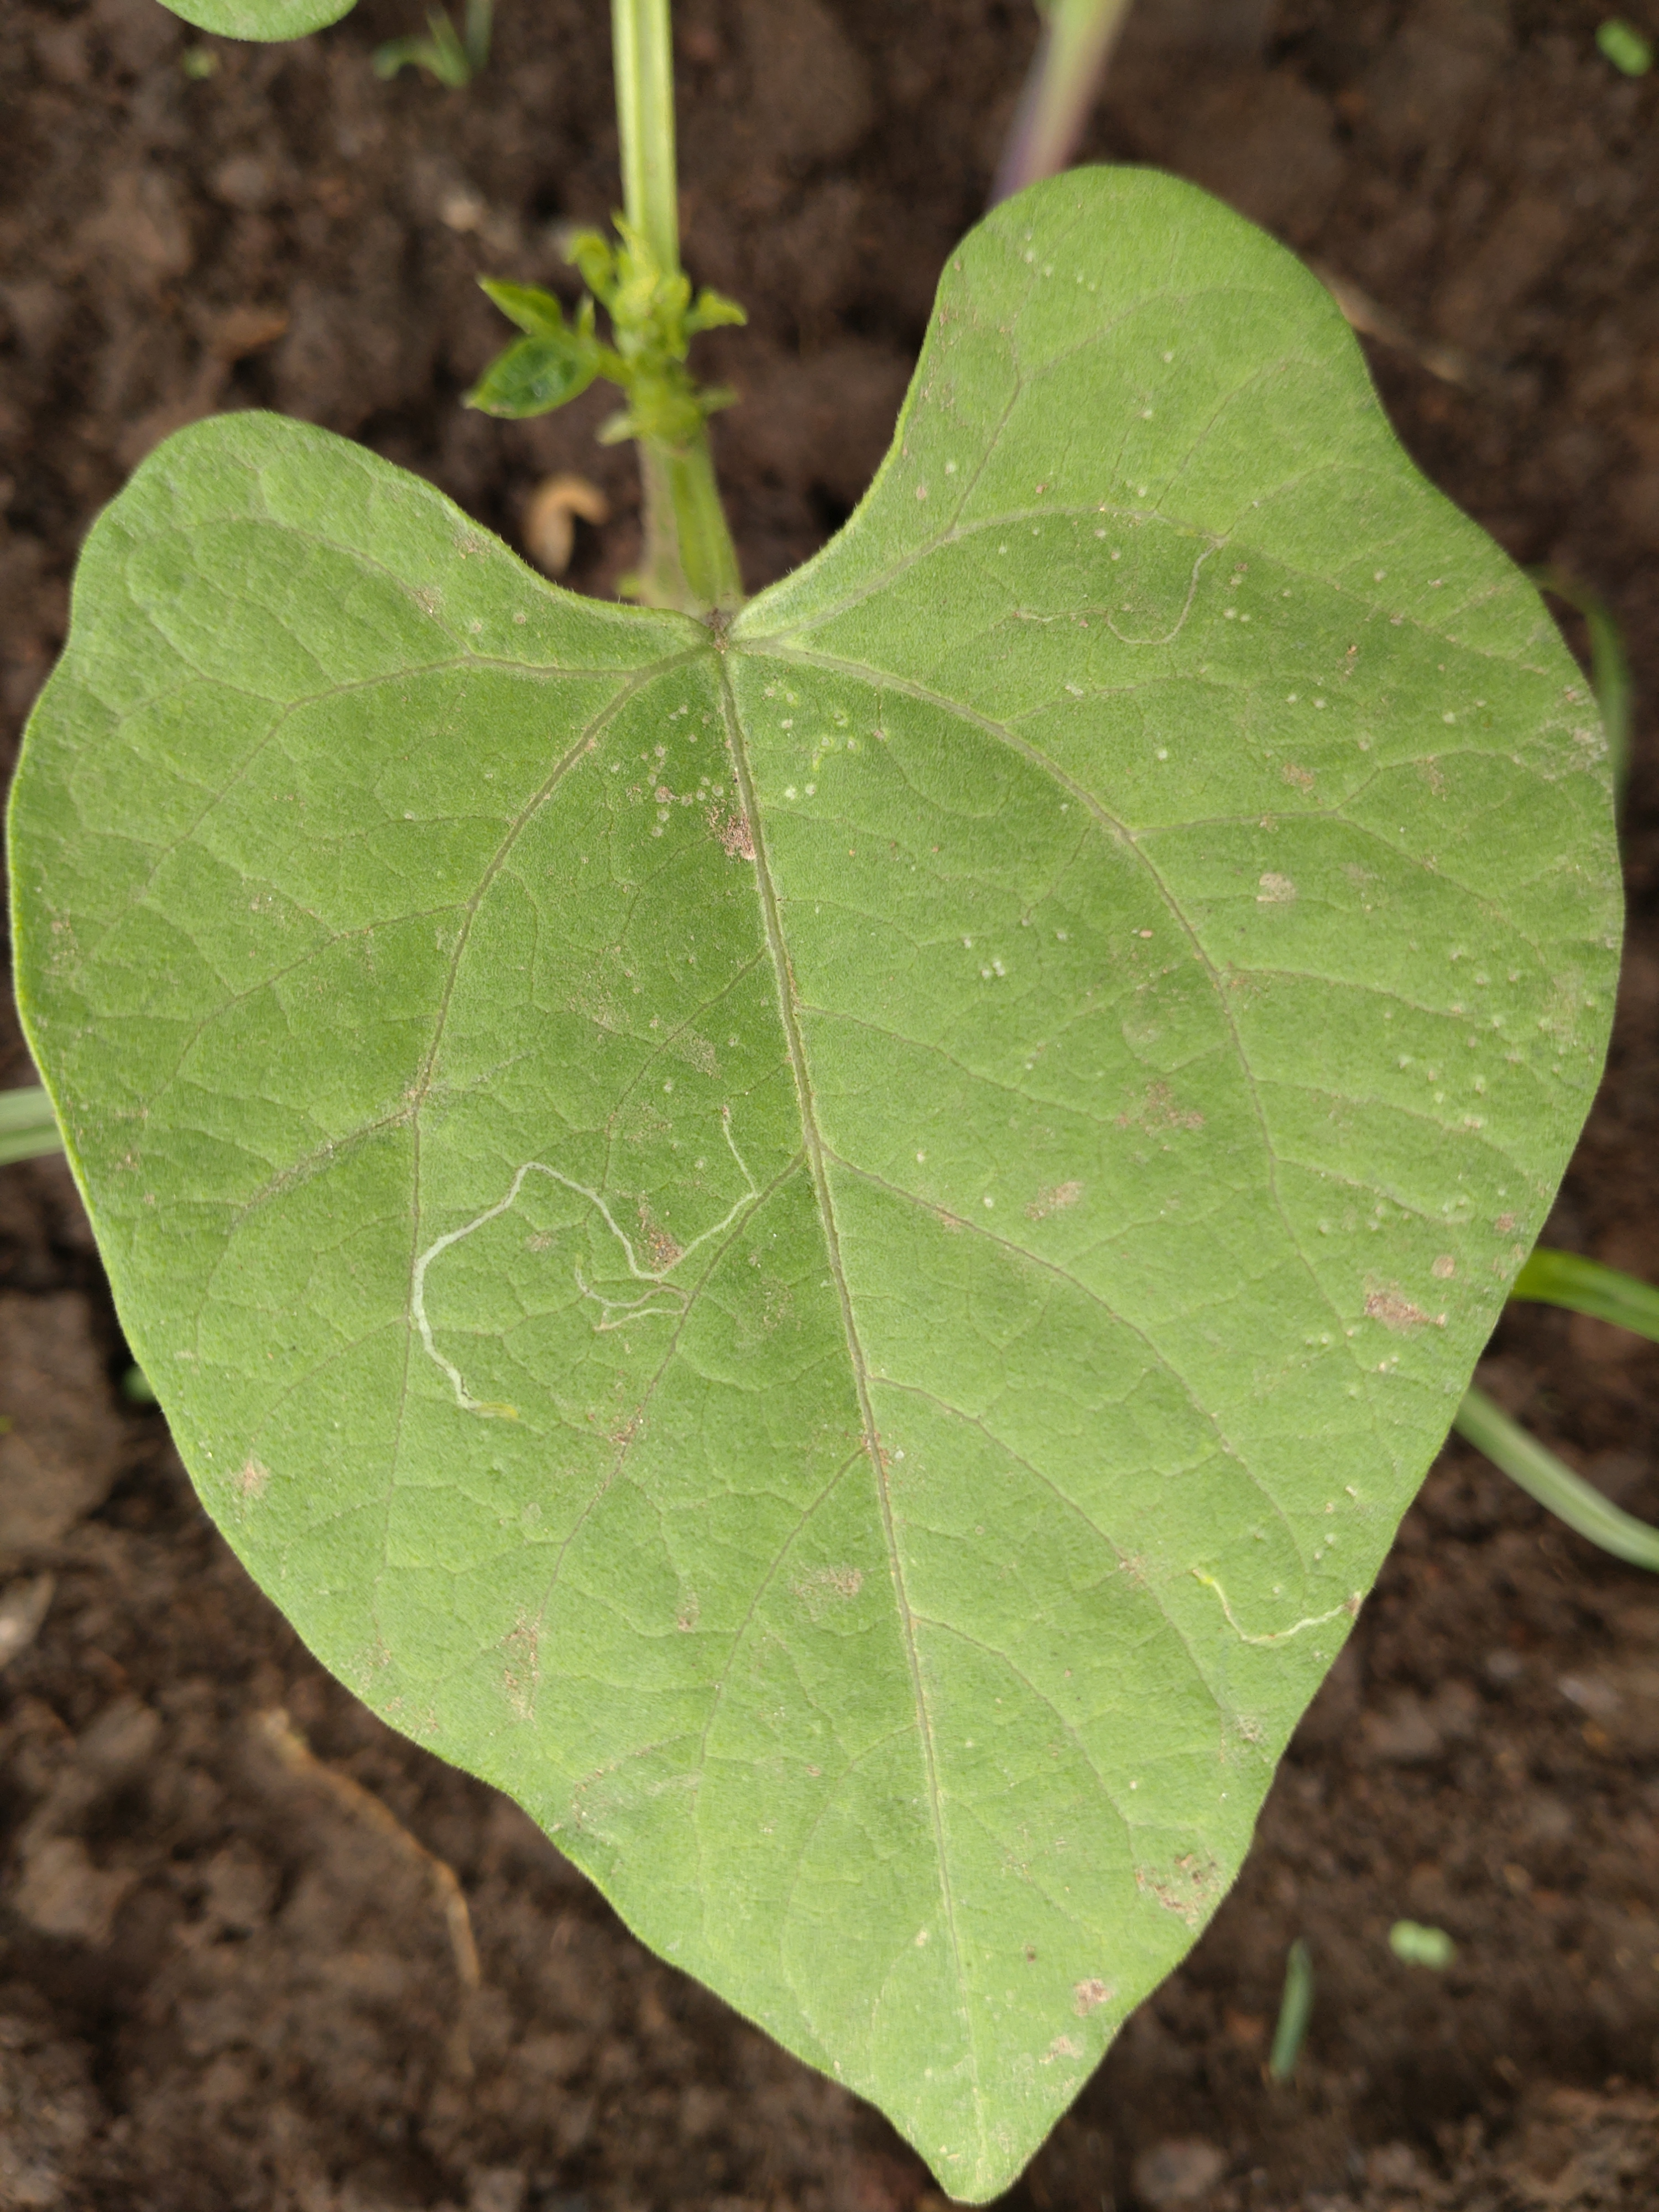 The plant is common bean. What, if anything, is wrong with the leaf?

healthy
